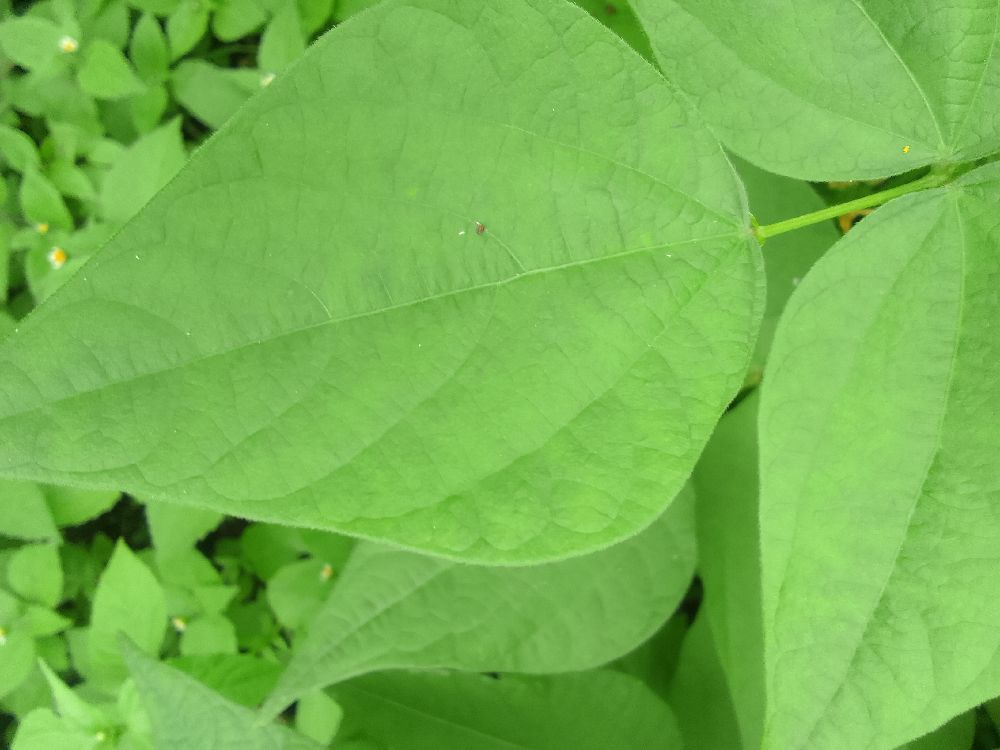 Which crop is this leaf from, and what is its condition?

common bean, healthy
